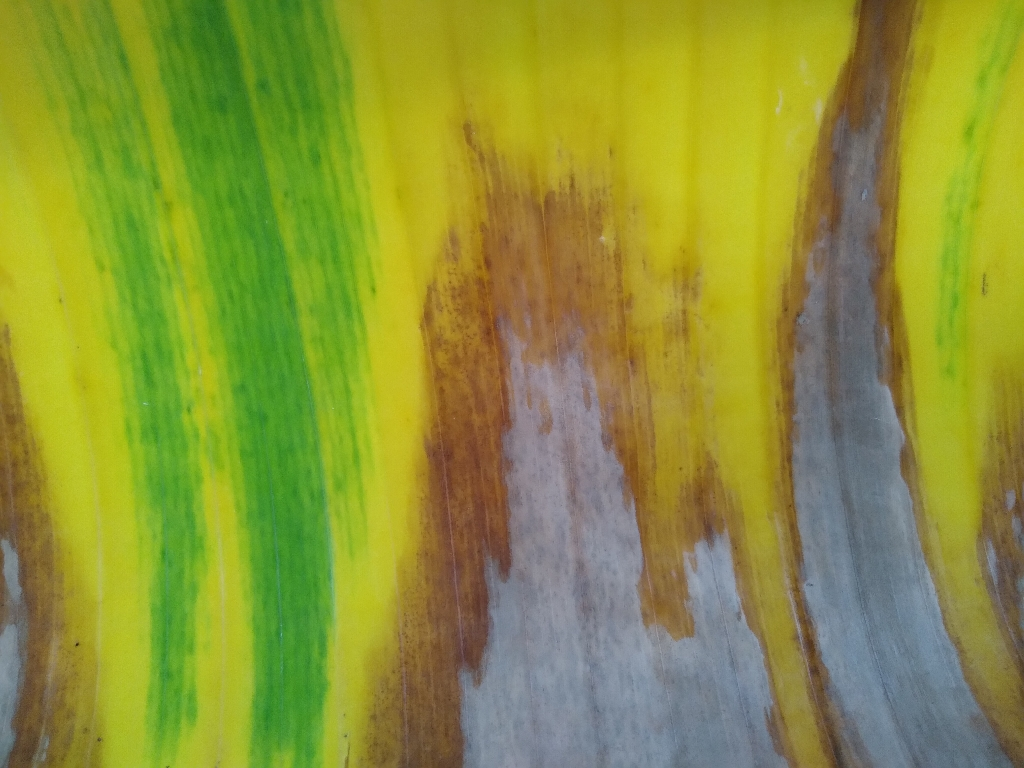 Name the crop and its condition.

banana, fusarium wilt race 1
